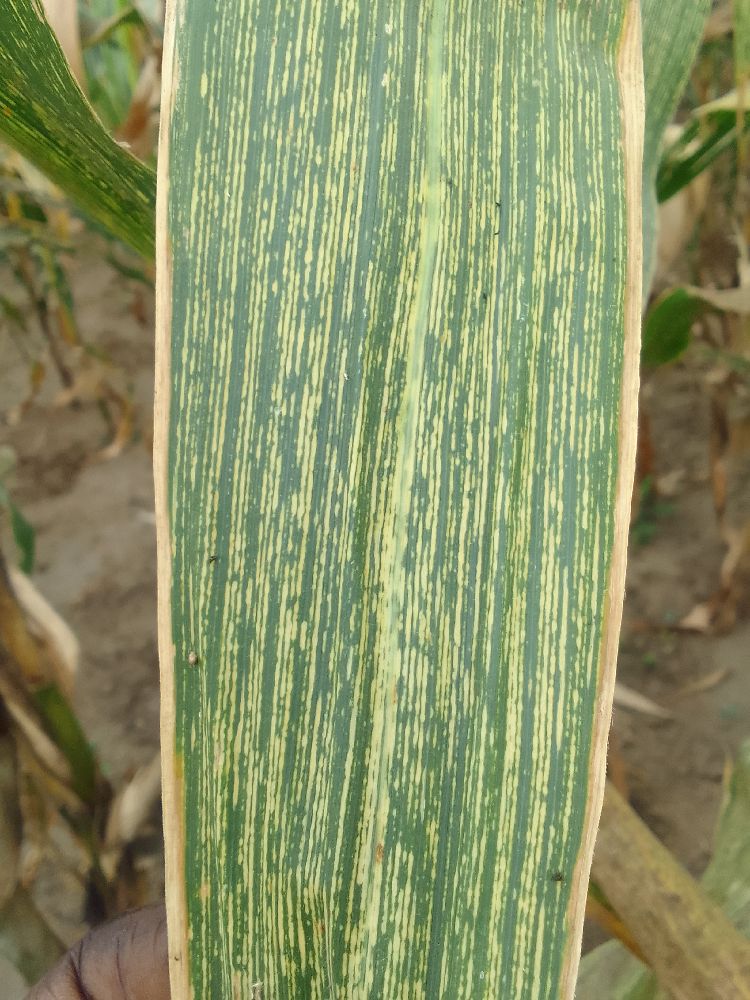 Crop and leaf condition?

maize, maize streak virus
